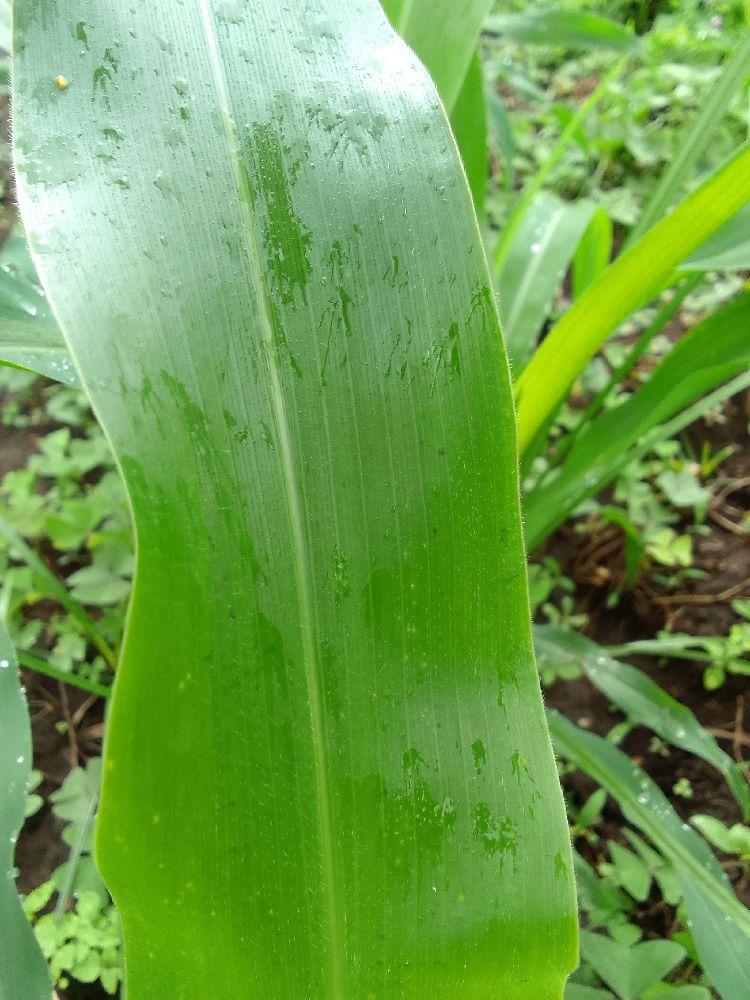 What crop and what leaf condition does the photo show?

maize, healthy
